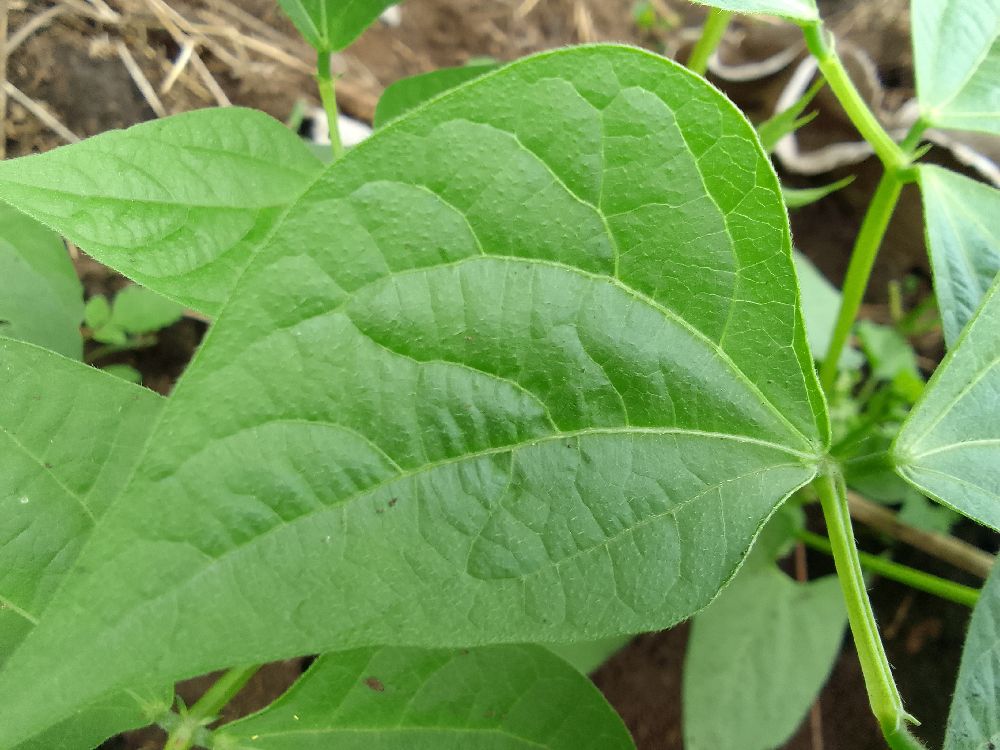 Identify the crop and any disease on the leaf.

common bean, healthy
